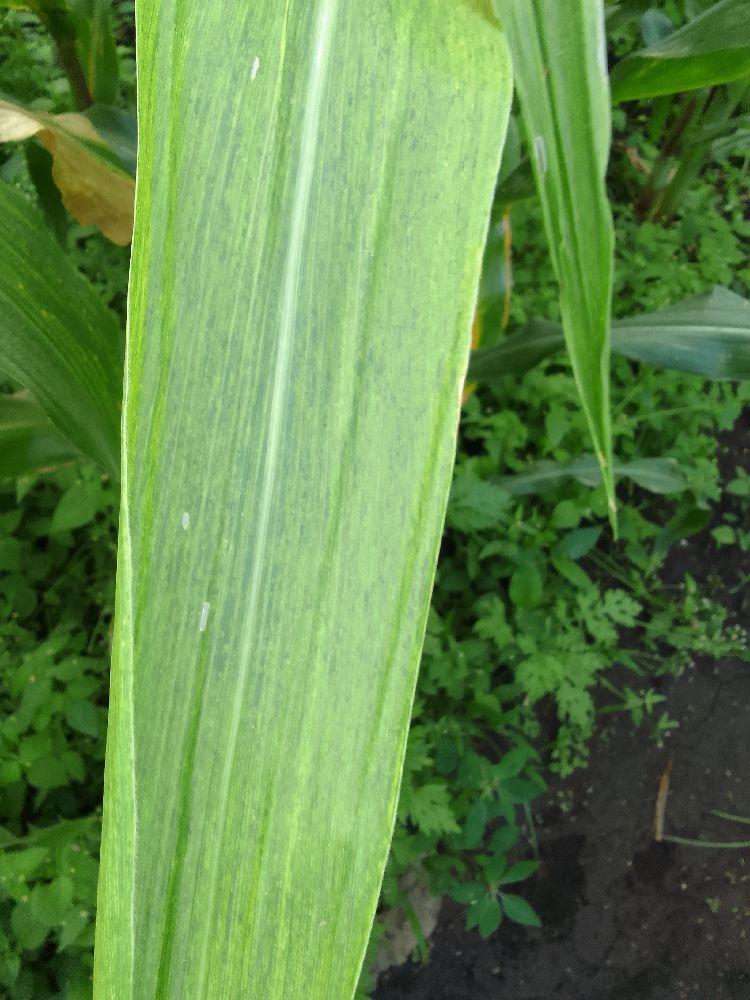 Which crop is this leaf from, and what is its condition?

maize, maize lethal necrosis
